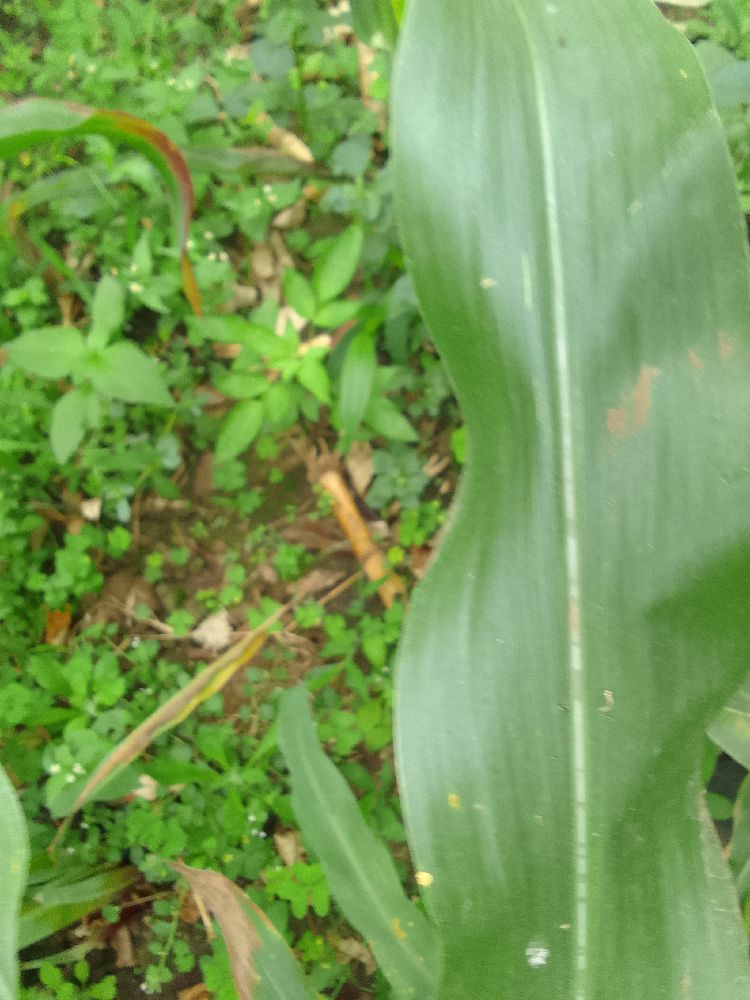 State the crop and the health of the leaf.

maize, healthy
